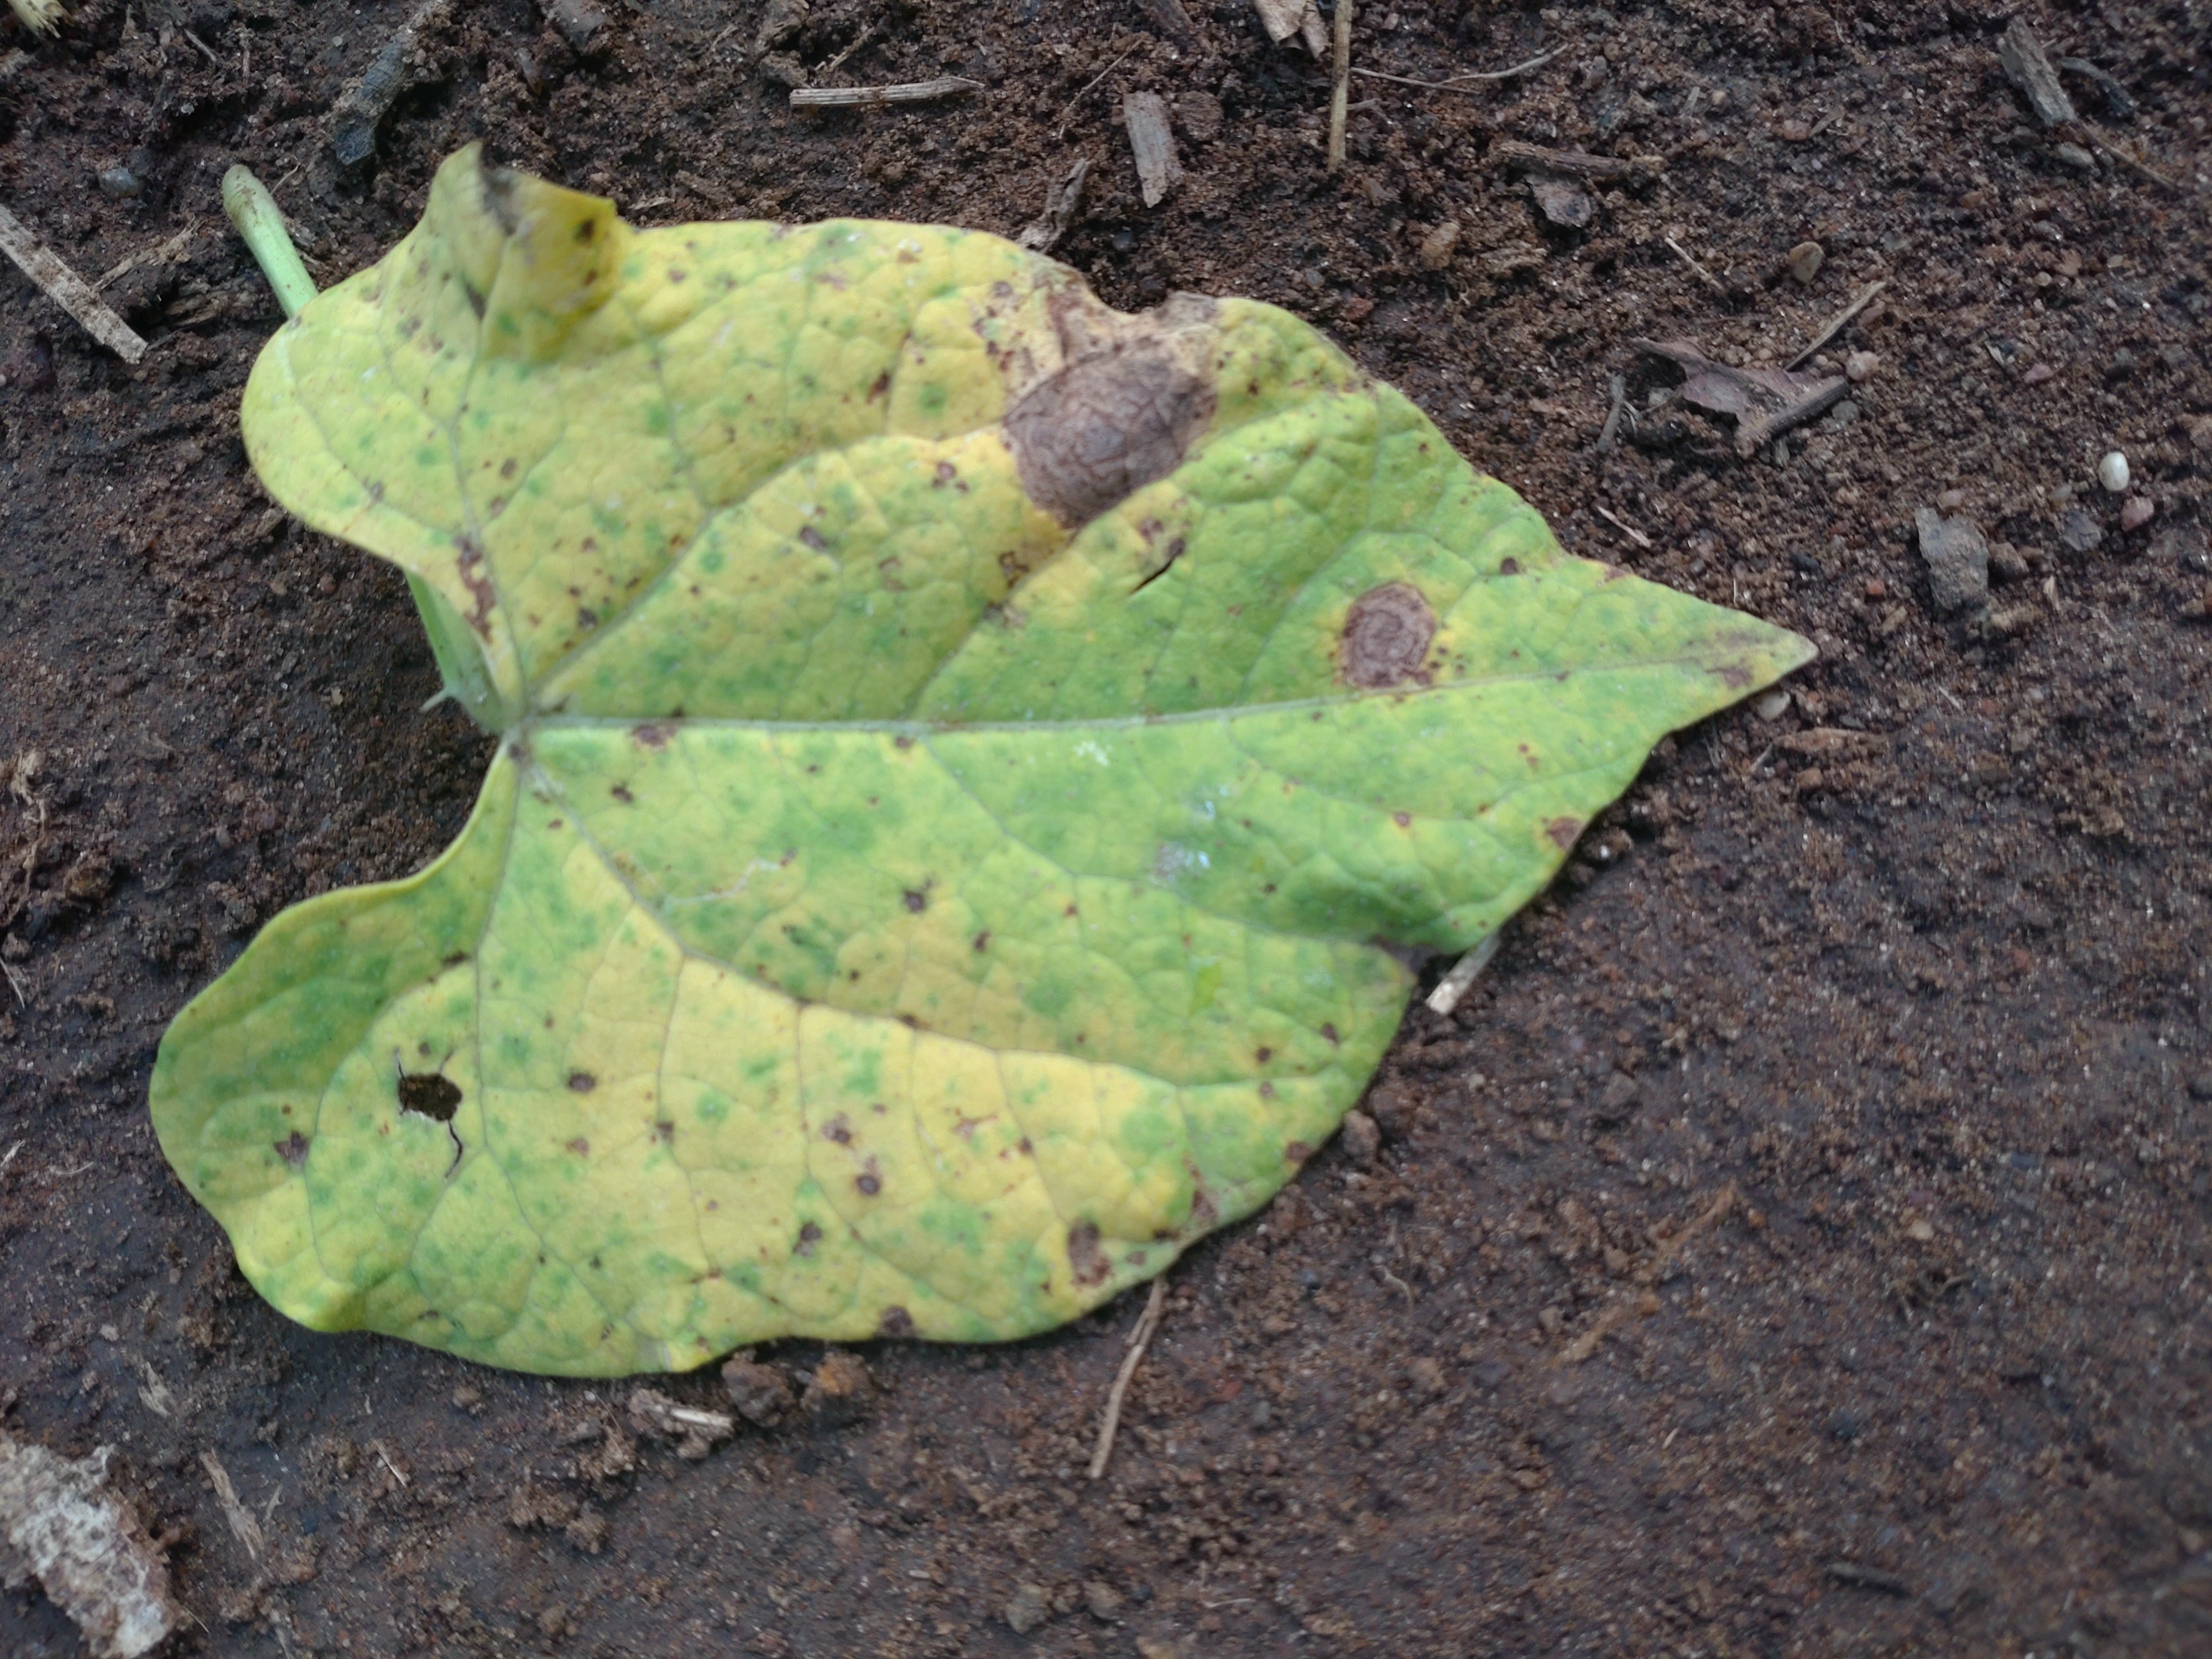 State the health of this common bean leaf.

anthracnose
